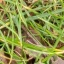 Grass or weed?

grass
